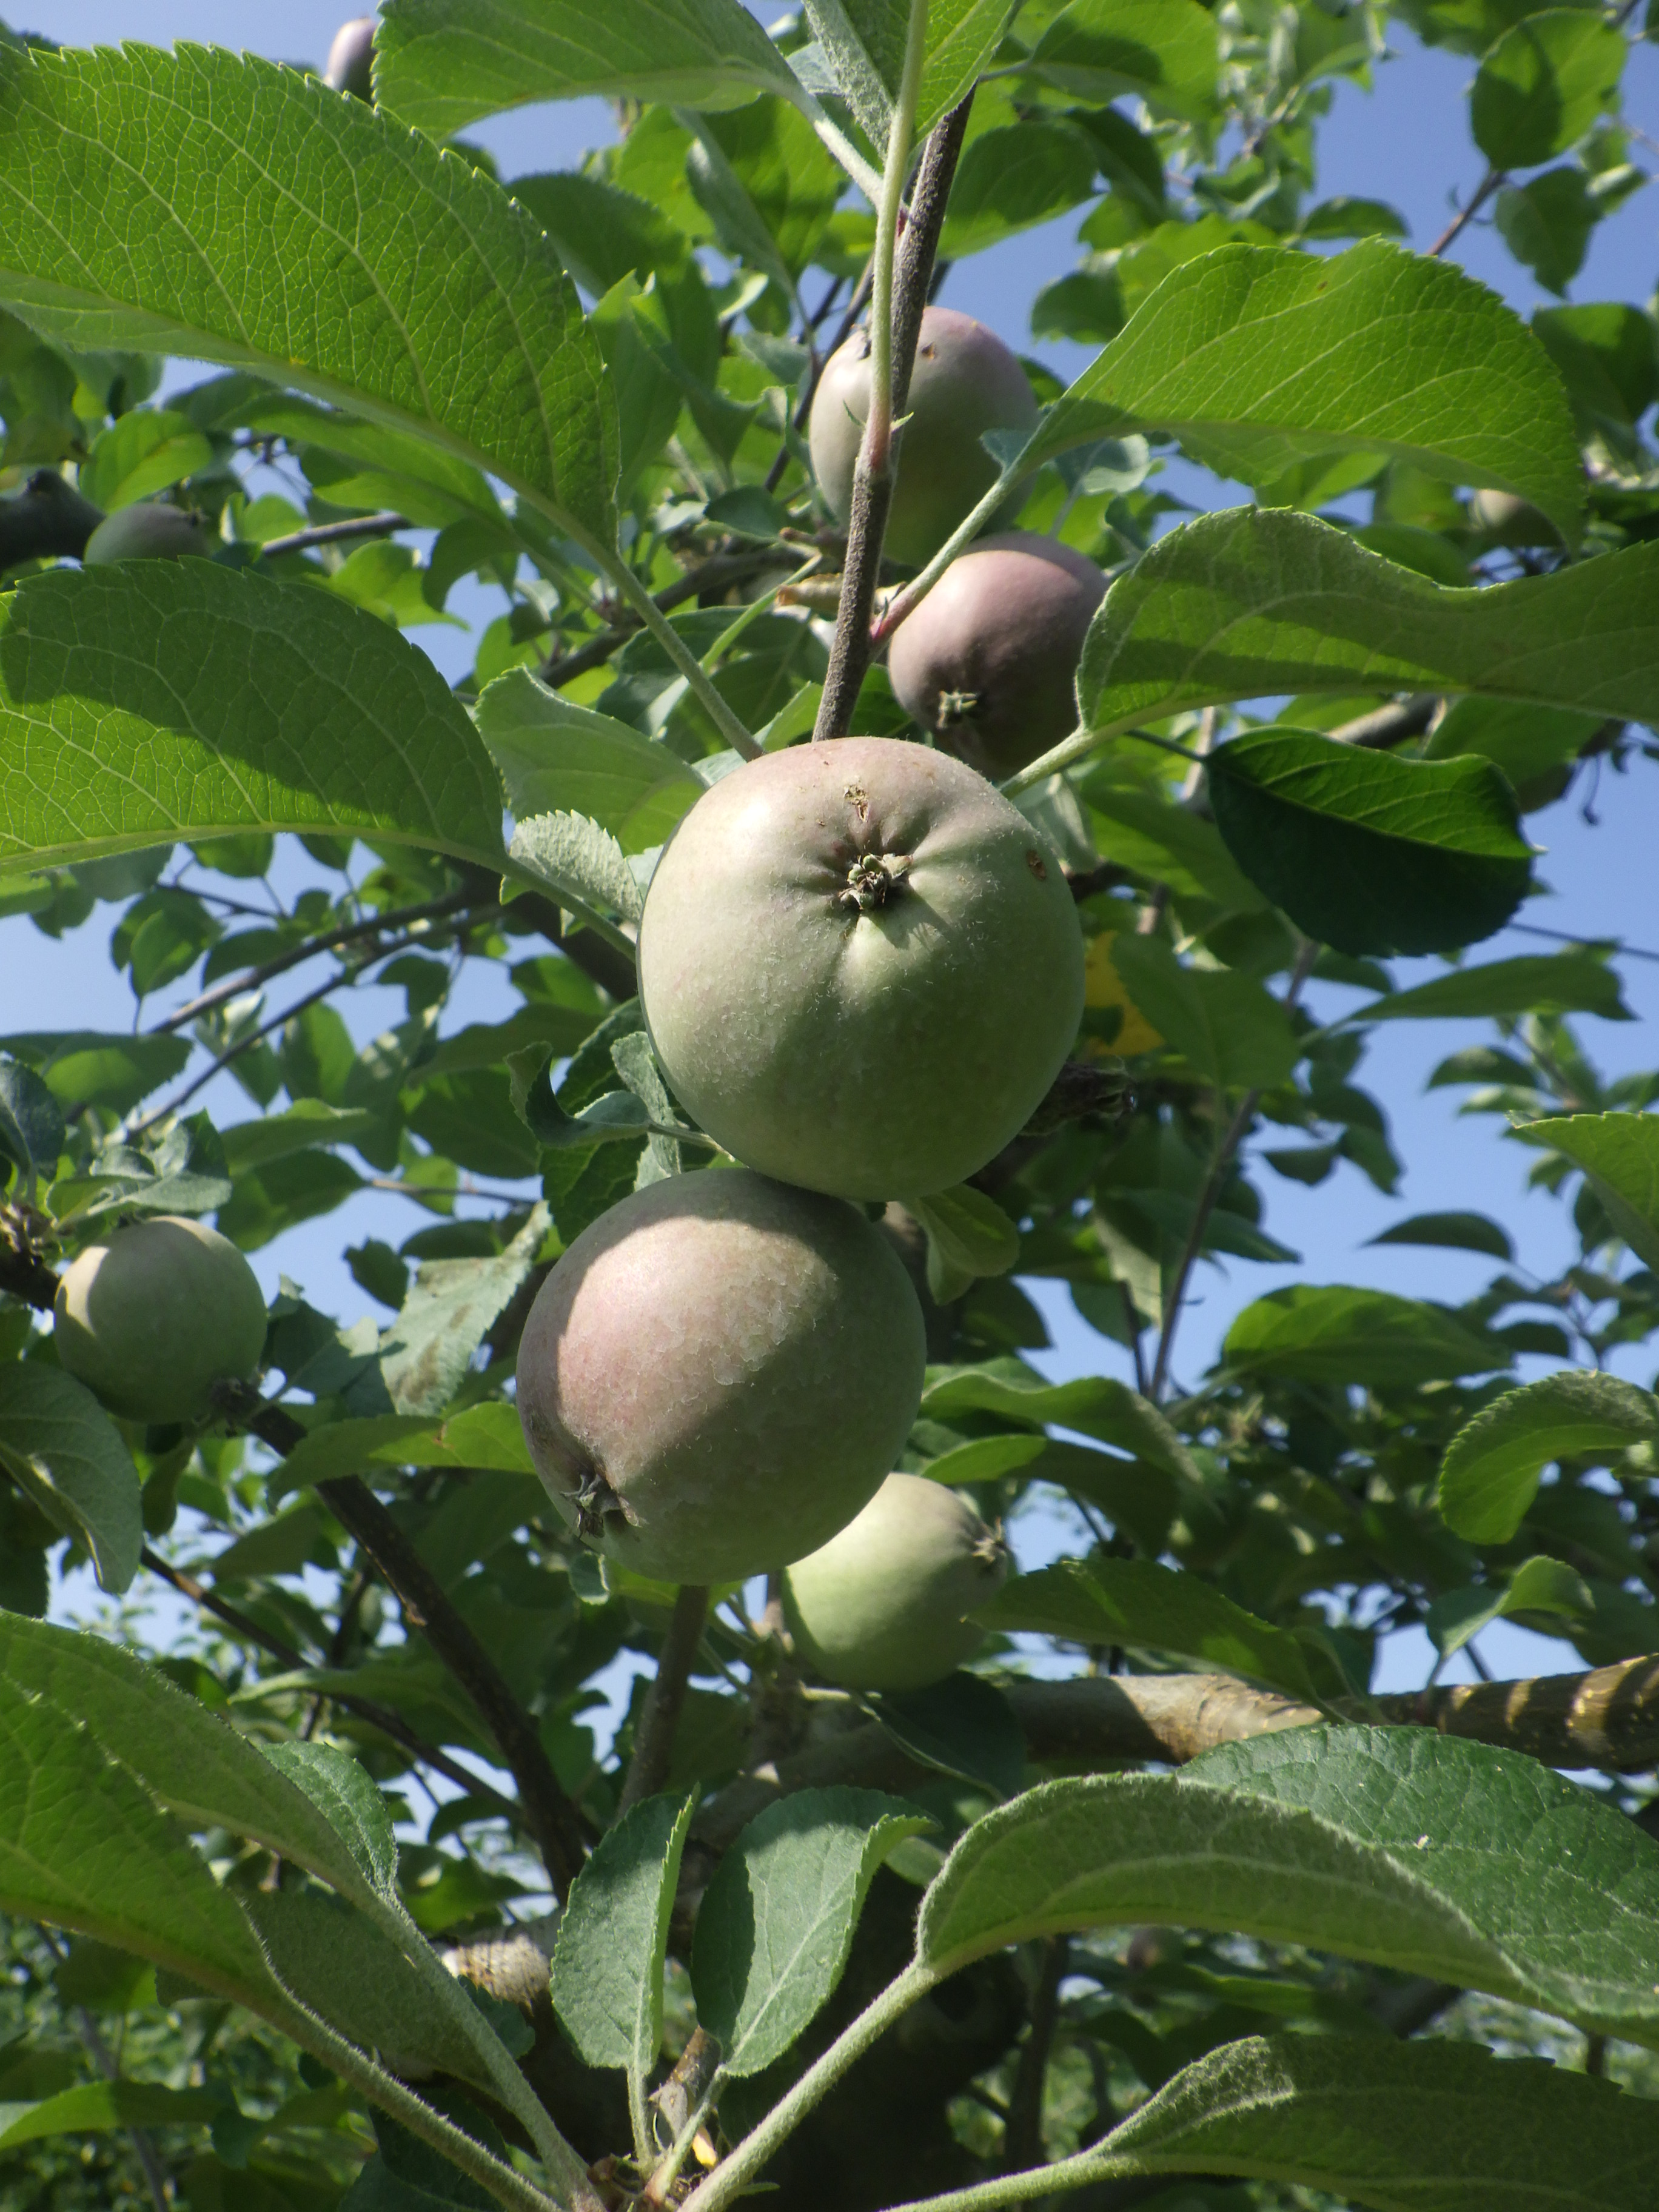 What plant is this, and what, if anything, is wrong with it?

apple, scab
